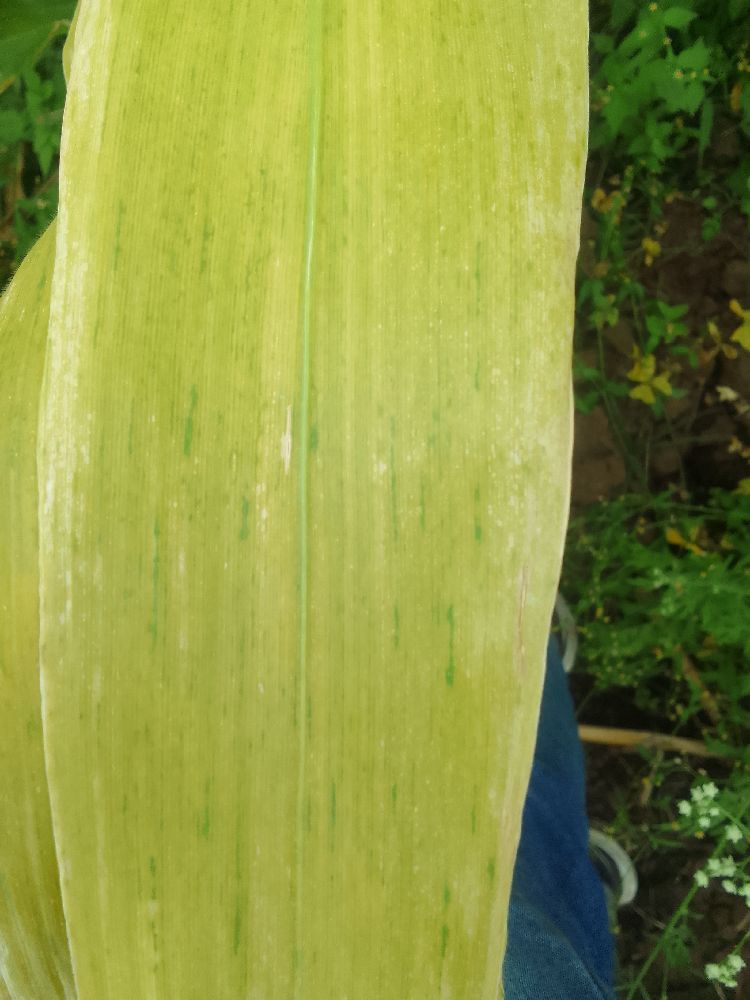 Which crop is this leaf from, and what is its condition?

maize, maize lethal necrosis
